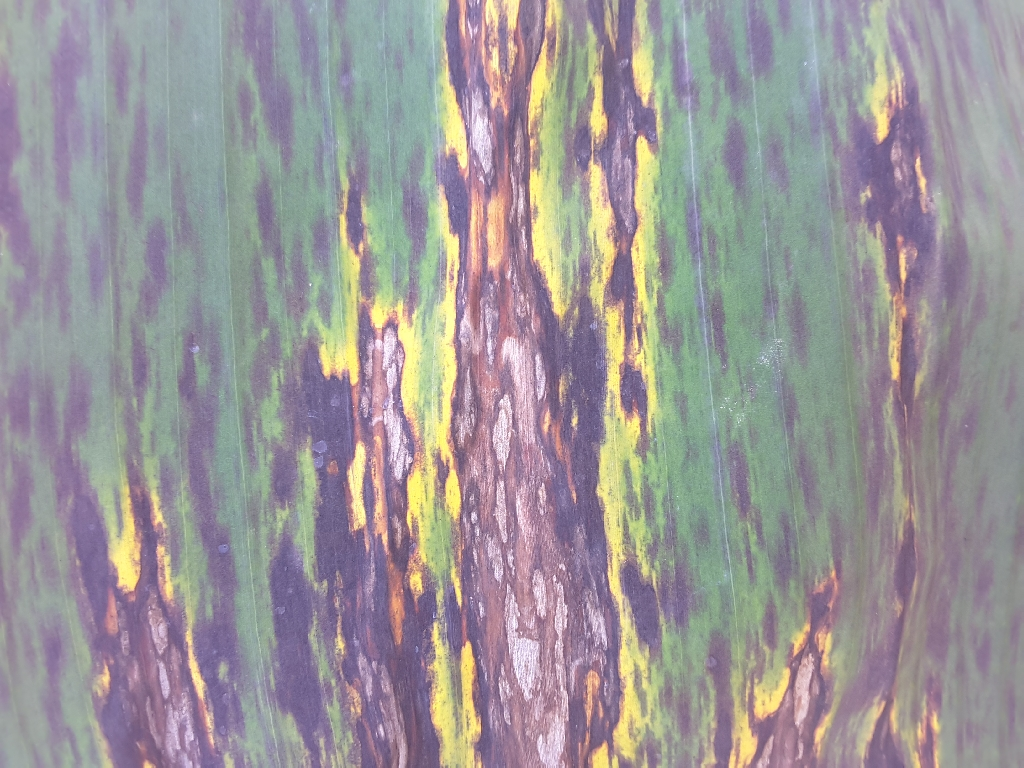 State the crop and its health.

banana, black sigatoka
